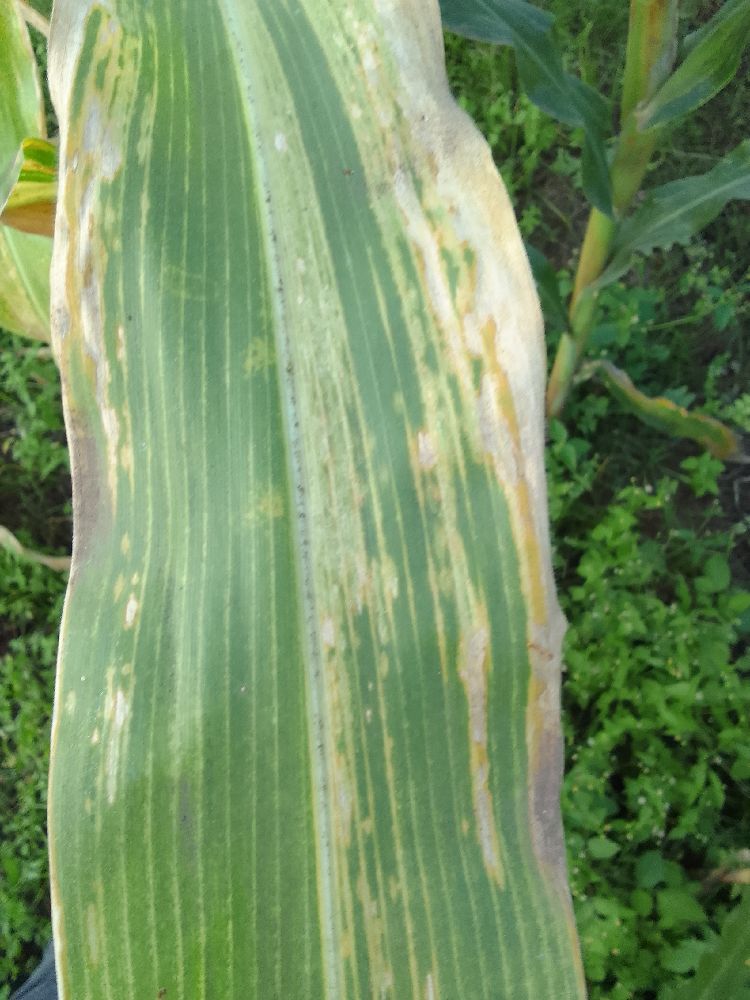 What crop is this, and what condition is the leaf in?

maize, maize lethal necrosis
